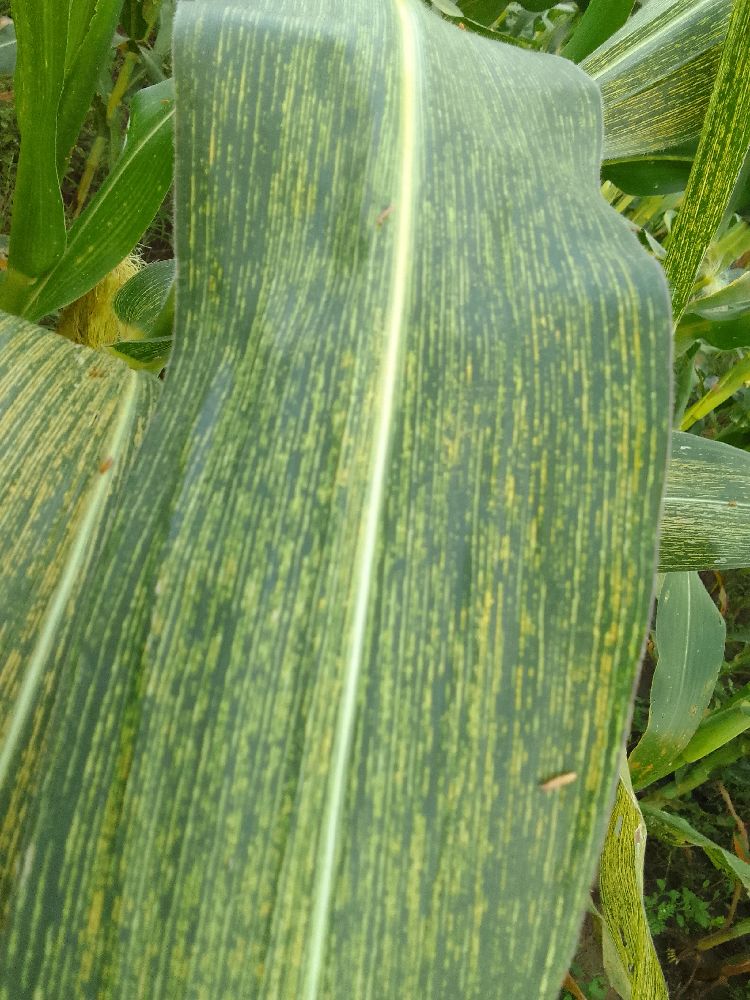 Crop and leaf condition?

maize, maize streak virus
